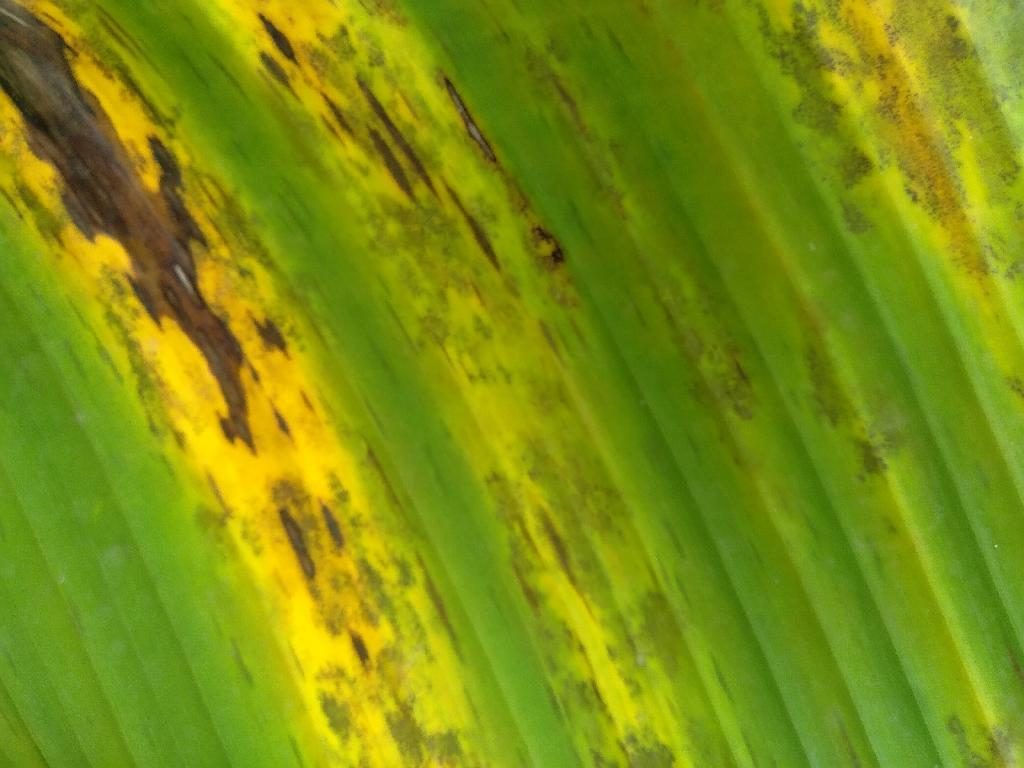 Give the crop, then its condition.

banana, black sigatoka
